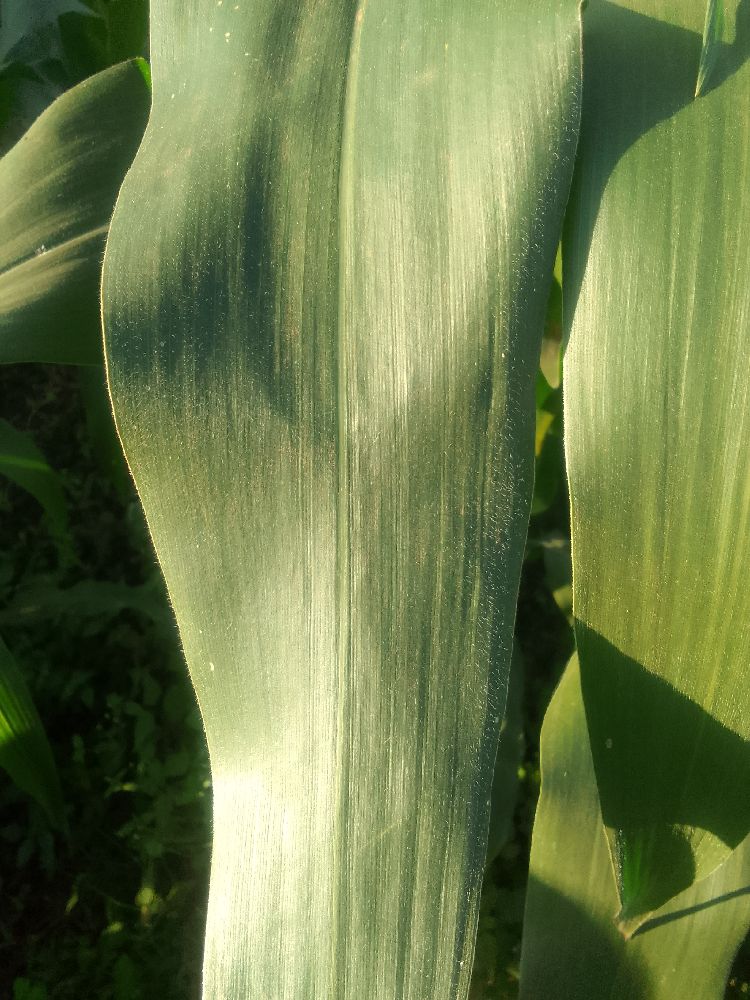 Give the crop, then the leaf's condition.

maize, healthy
